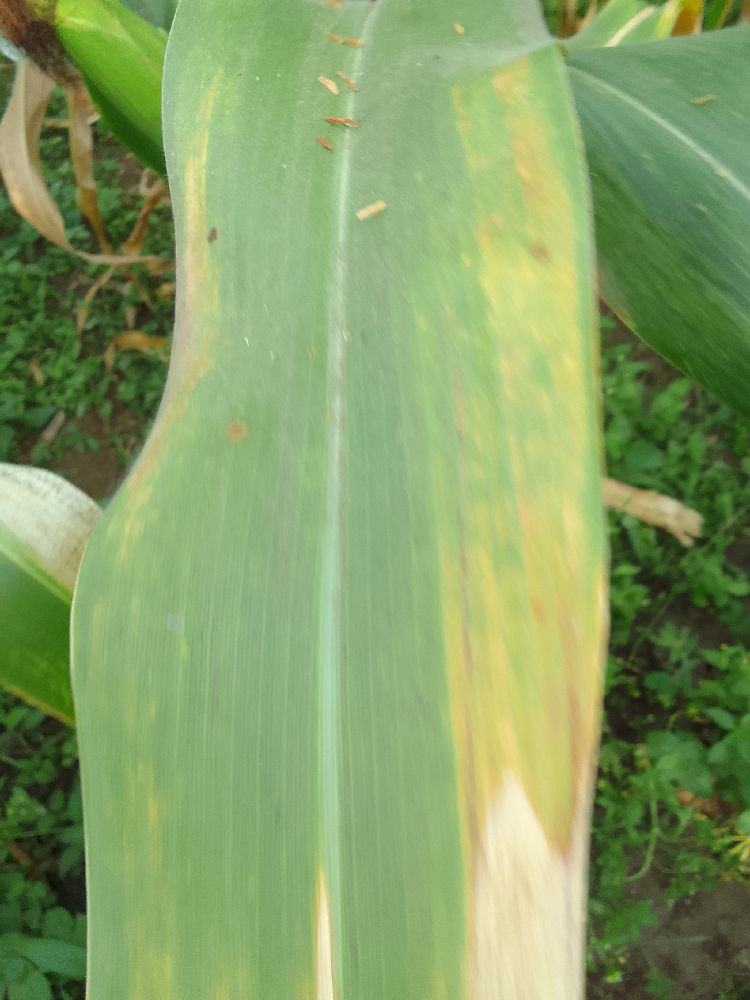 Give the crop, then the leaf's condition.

maize, maize lethal necrosis
